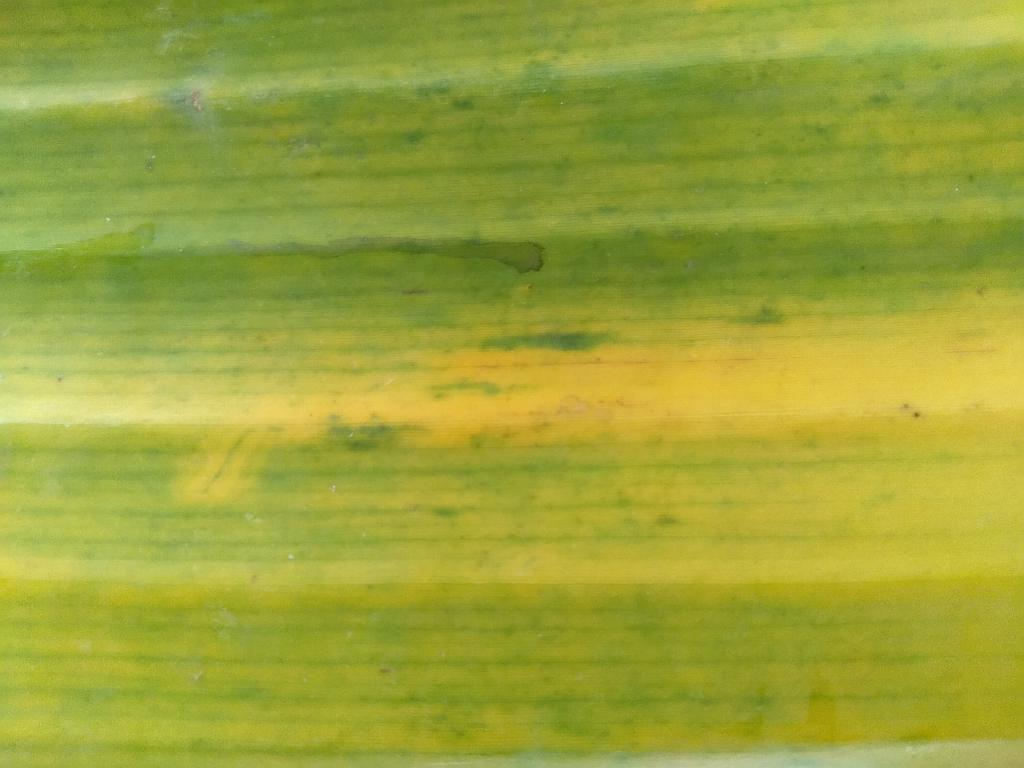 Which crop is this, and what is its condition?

banana, fusarium wilt race 1
